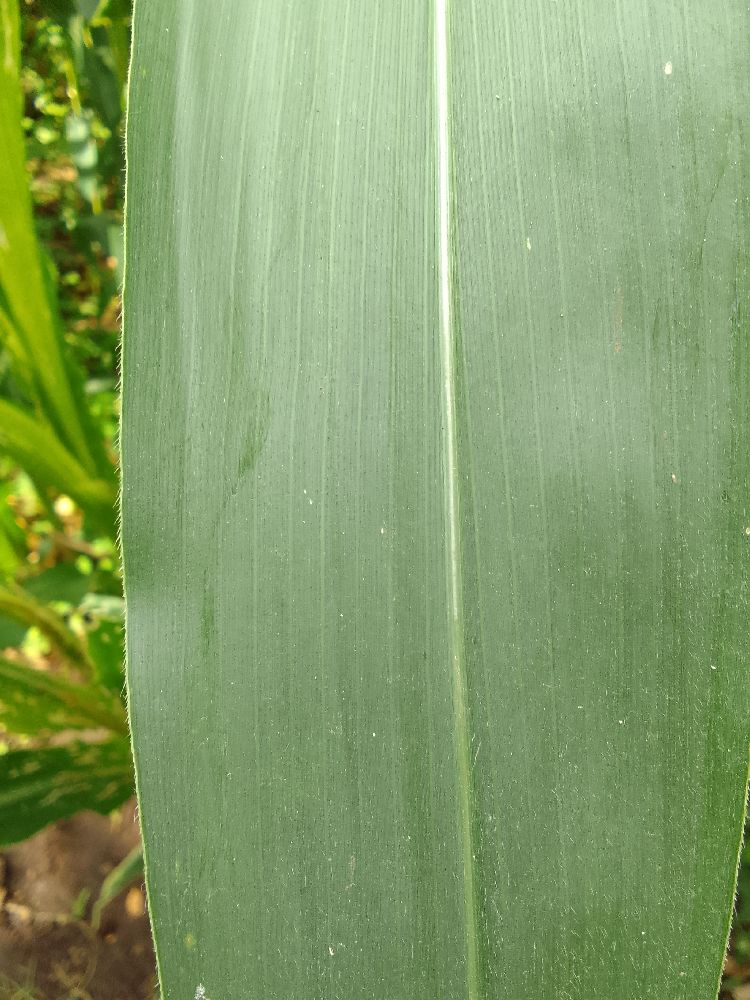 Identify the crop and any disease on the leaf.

maize, healthy
